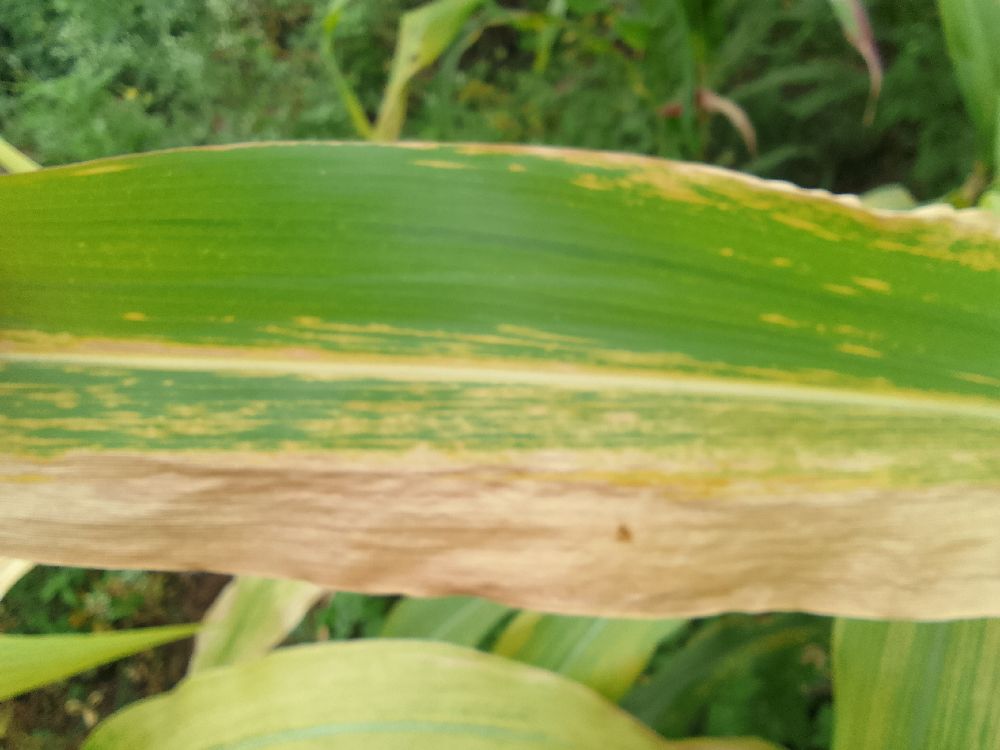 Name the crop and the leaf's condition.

maize, maize lethal necrosis
